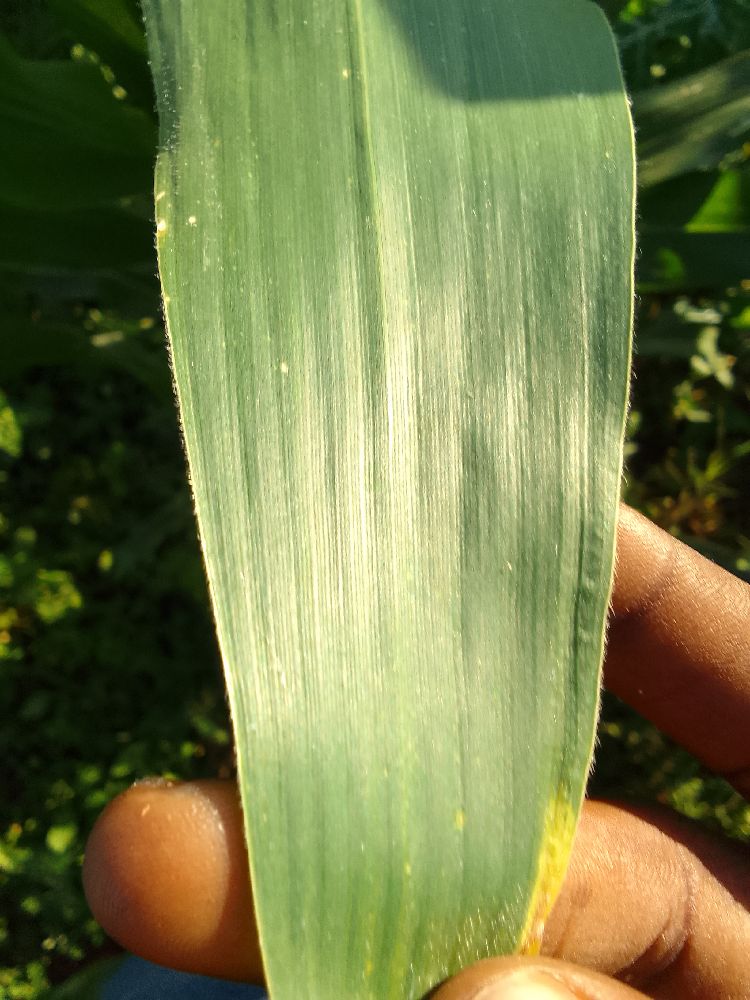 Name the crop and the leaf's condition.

maize, healthy
